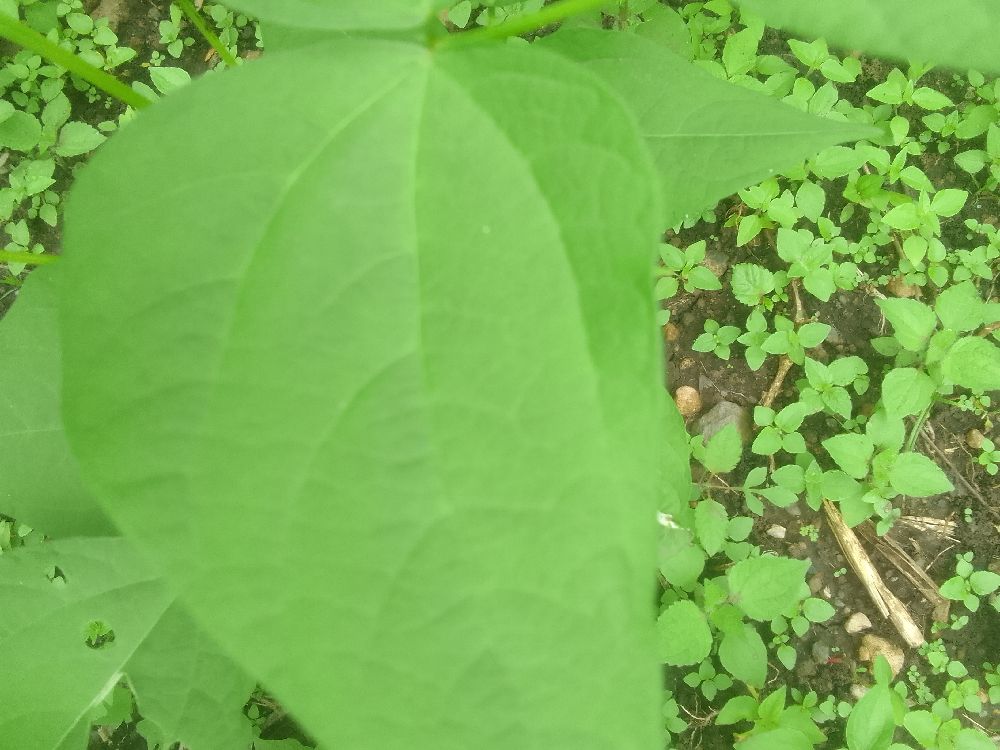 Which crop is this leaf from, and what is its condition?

common bean, healthy
